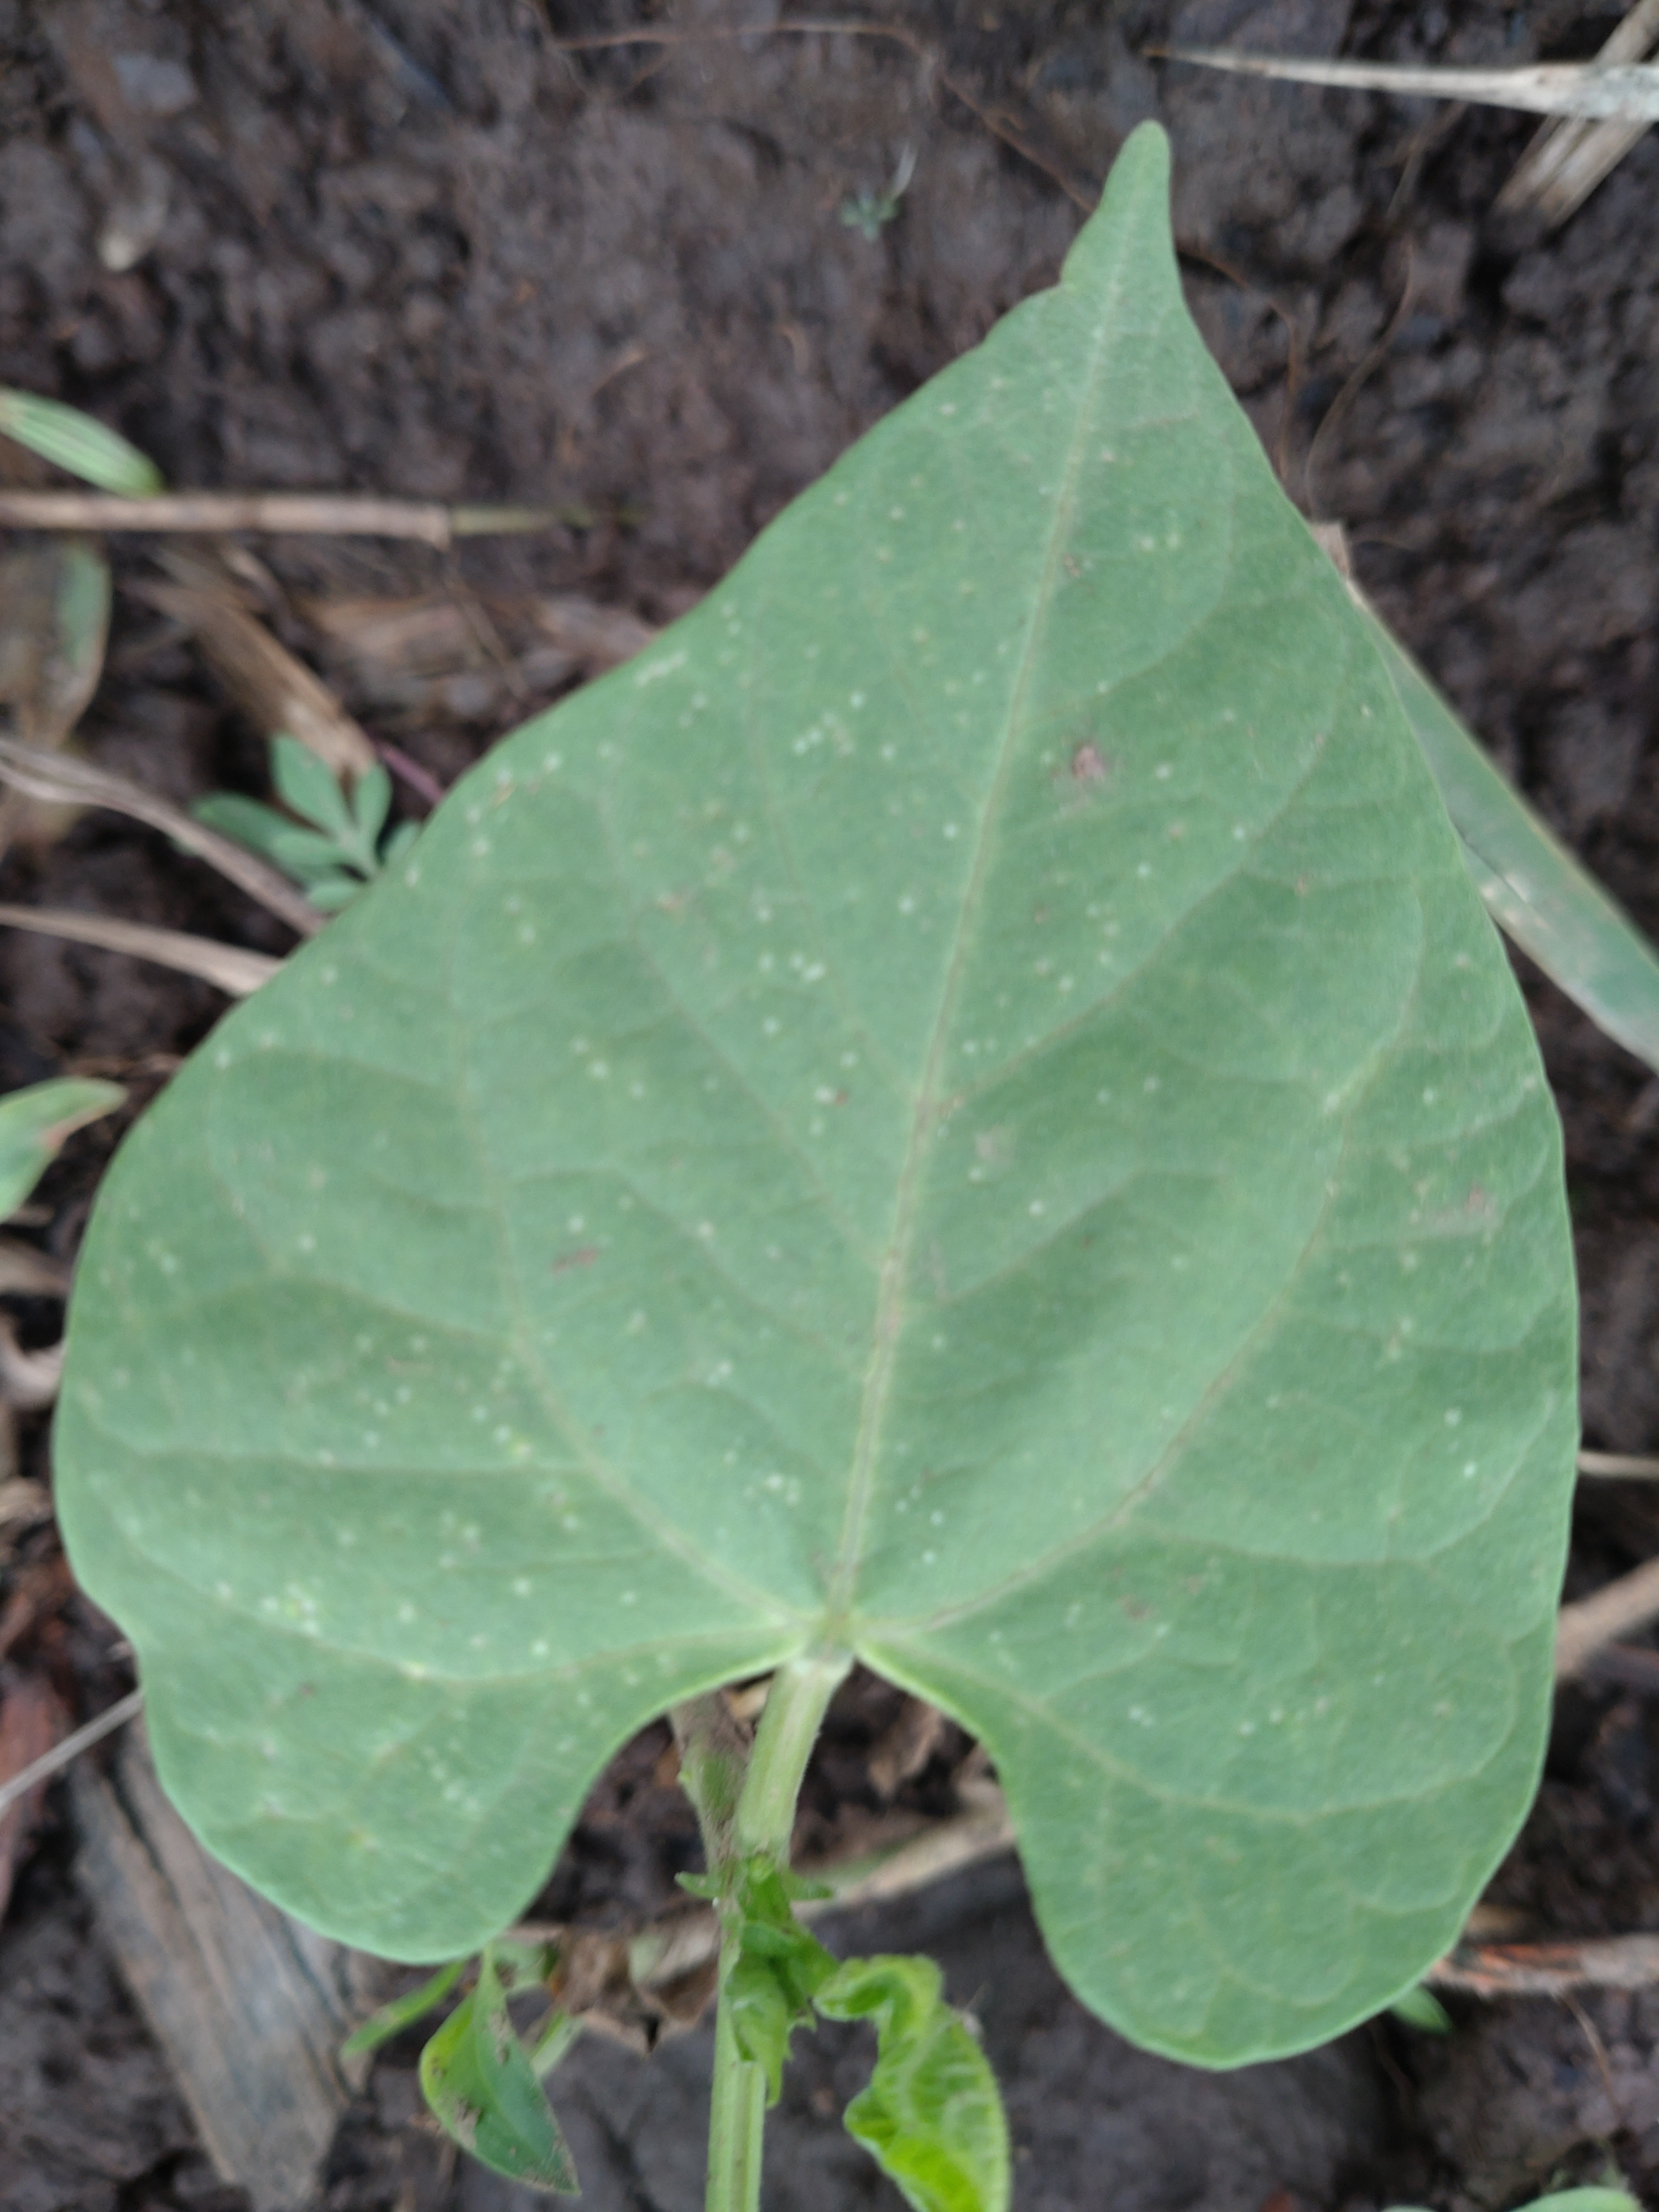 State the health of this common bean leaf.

healthy
